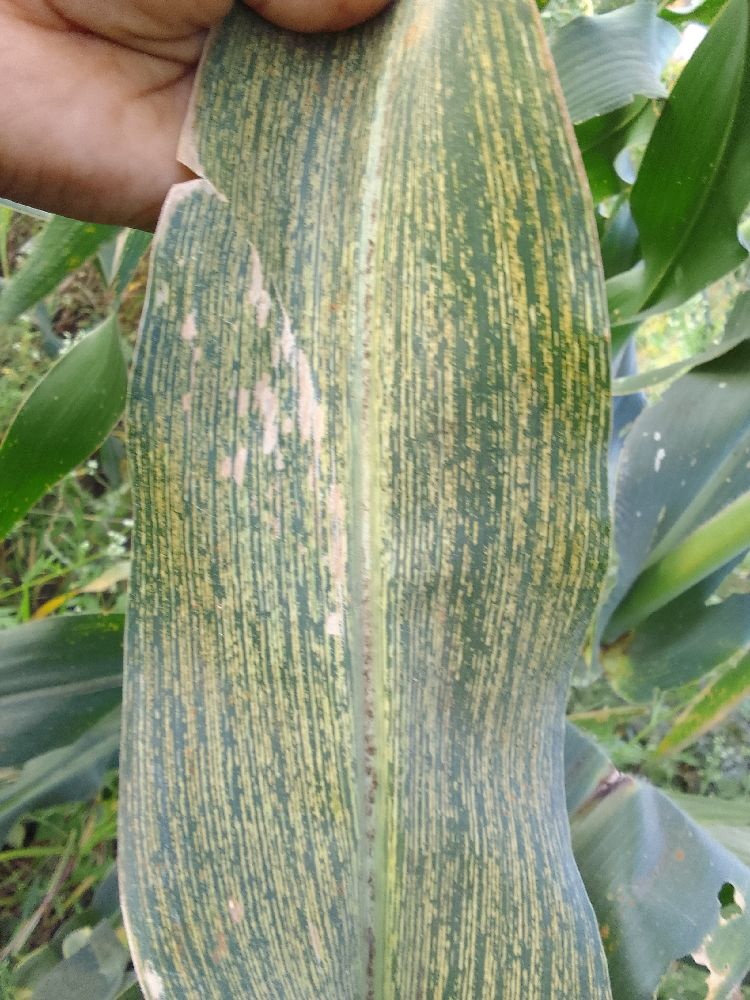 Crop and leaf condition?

maize, maize streak virus
